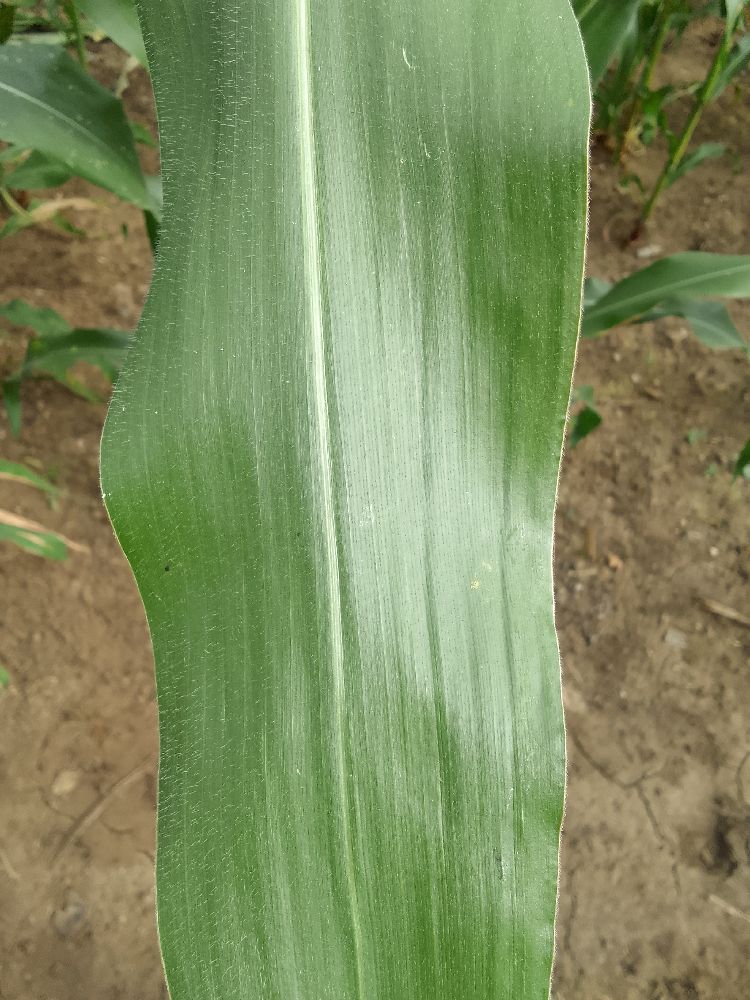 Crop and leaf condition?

maize, healthy
